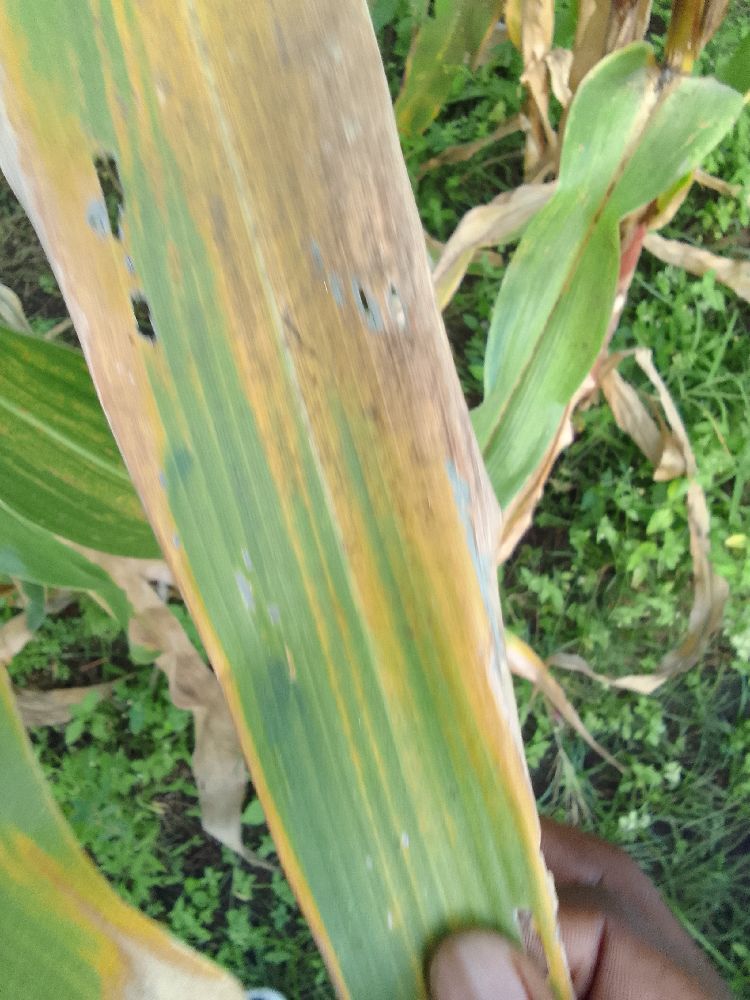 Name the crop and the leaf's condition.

maize, maize lethal necrosis
